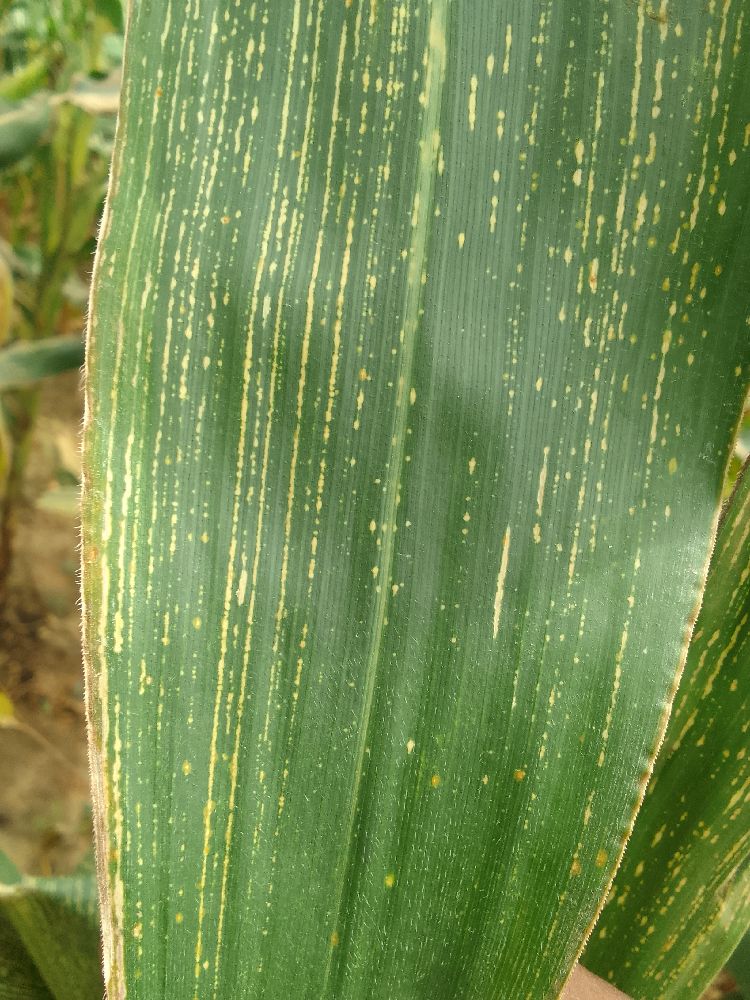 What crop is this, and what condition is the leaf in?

maize, maize streak virus
